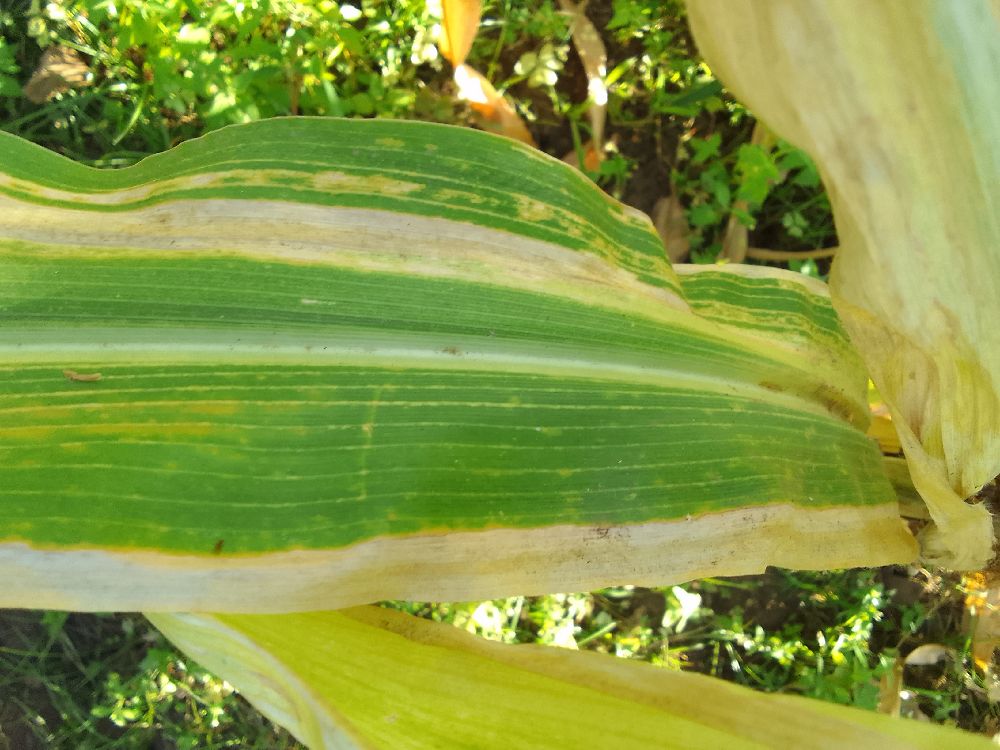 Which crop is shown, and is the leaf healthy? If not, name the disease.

maize, maize lethal necrosis
